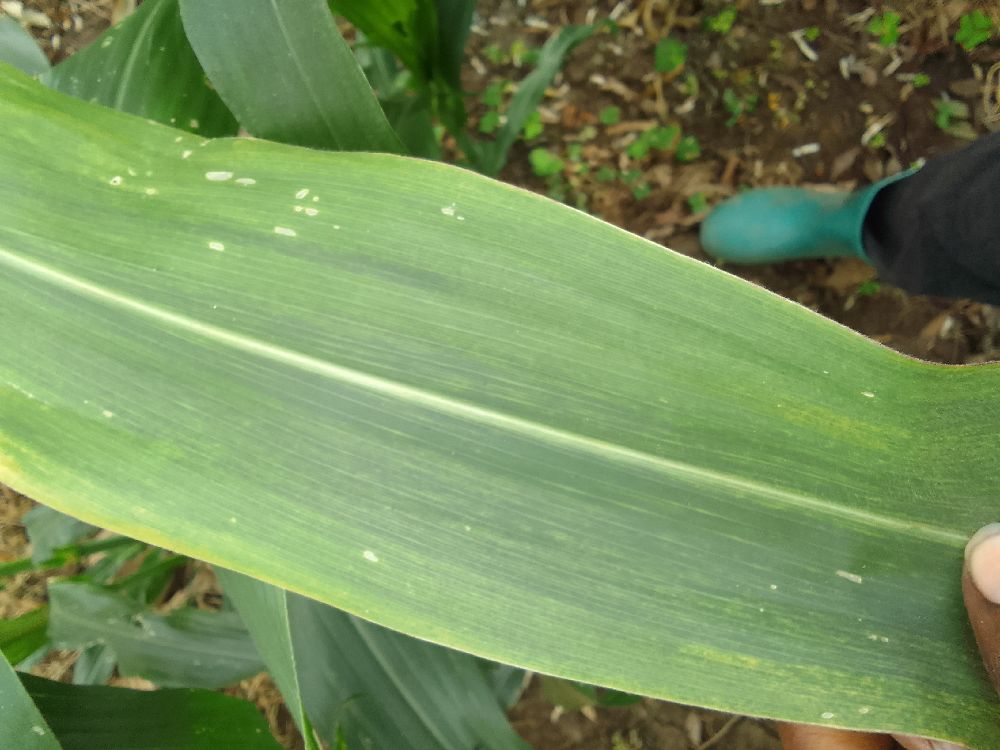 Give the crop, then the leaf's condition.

maize, maize lethal necrosis
